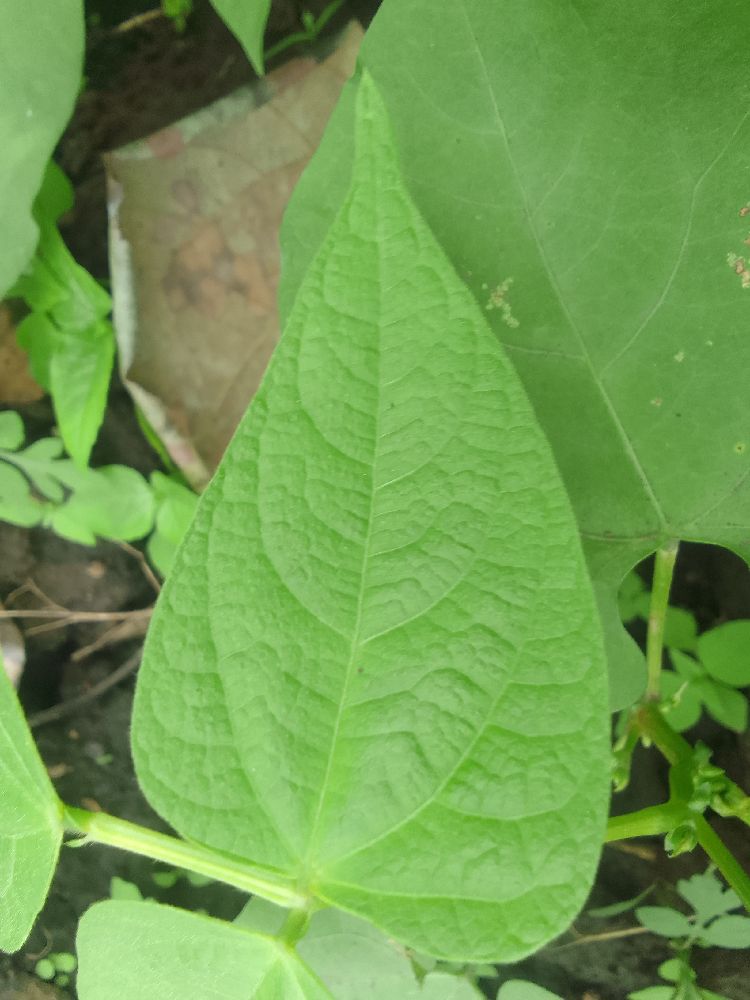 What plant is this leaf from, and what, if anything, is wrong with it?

common bean, healthy
